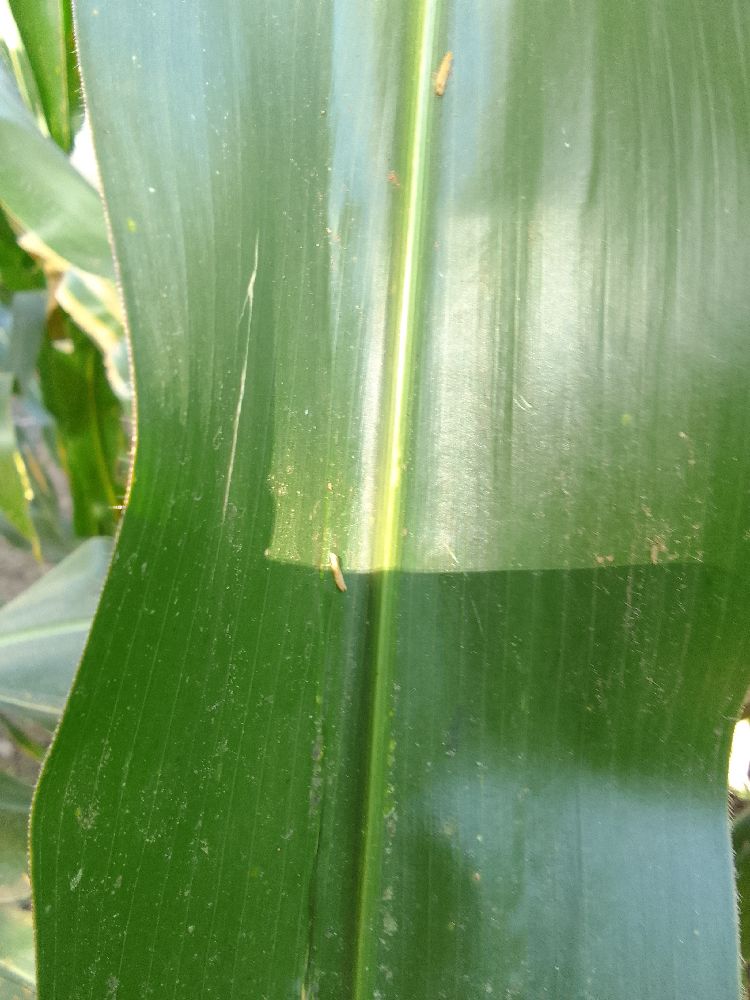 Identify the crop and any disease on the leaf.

maize, healthy
